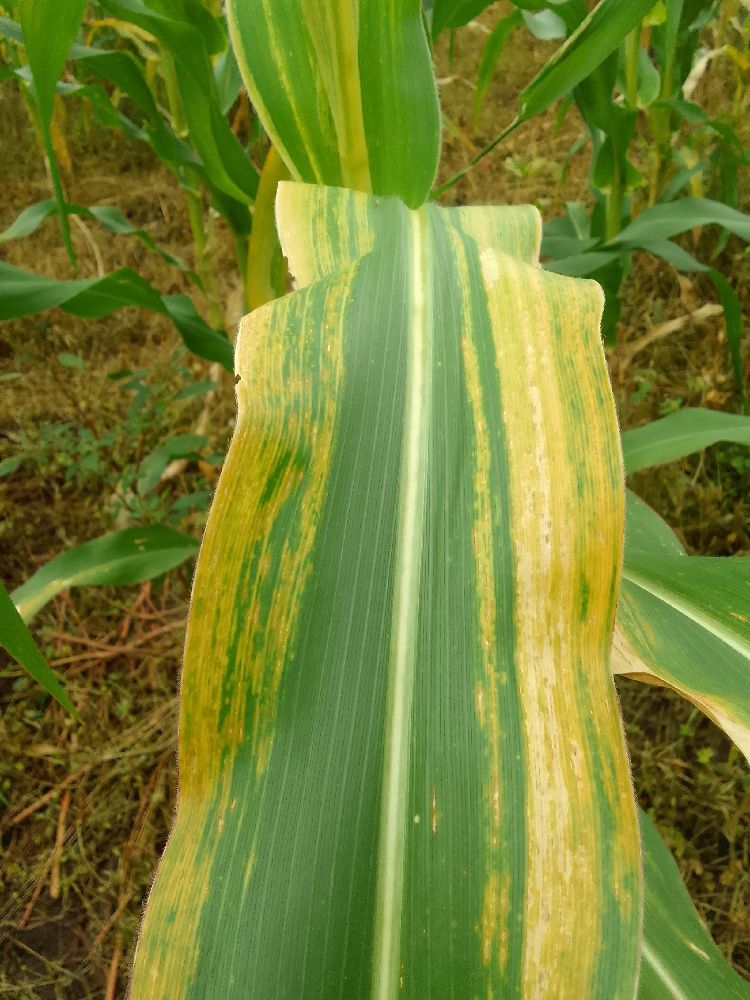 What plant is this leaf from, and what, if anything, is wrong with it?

maize, maize lethal necrosis
